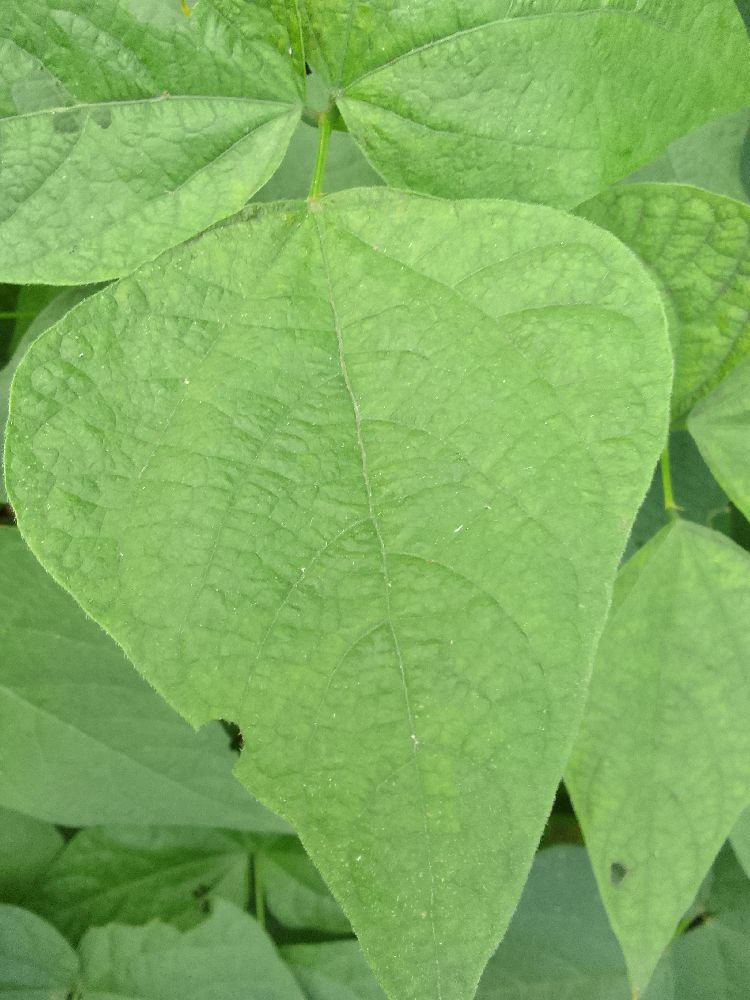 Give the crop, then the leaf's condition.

common bean, healthy
